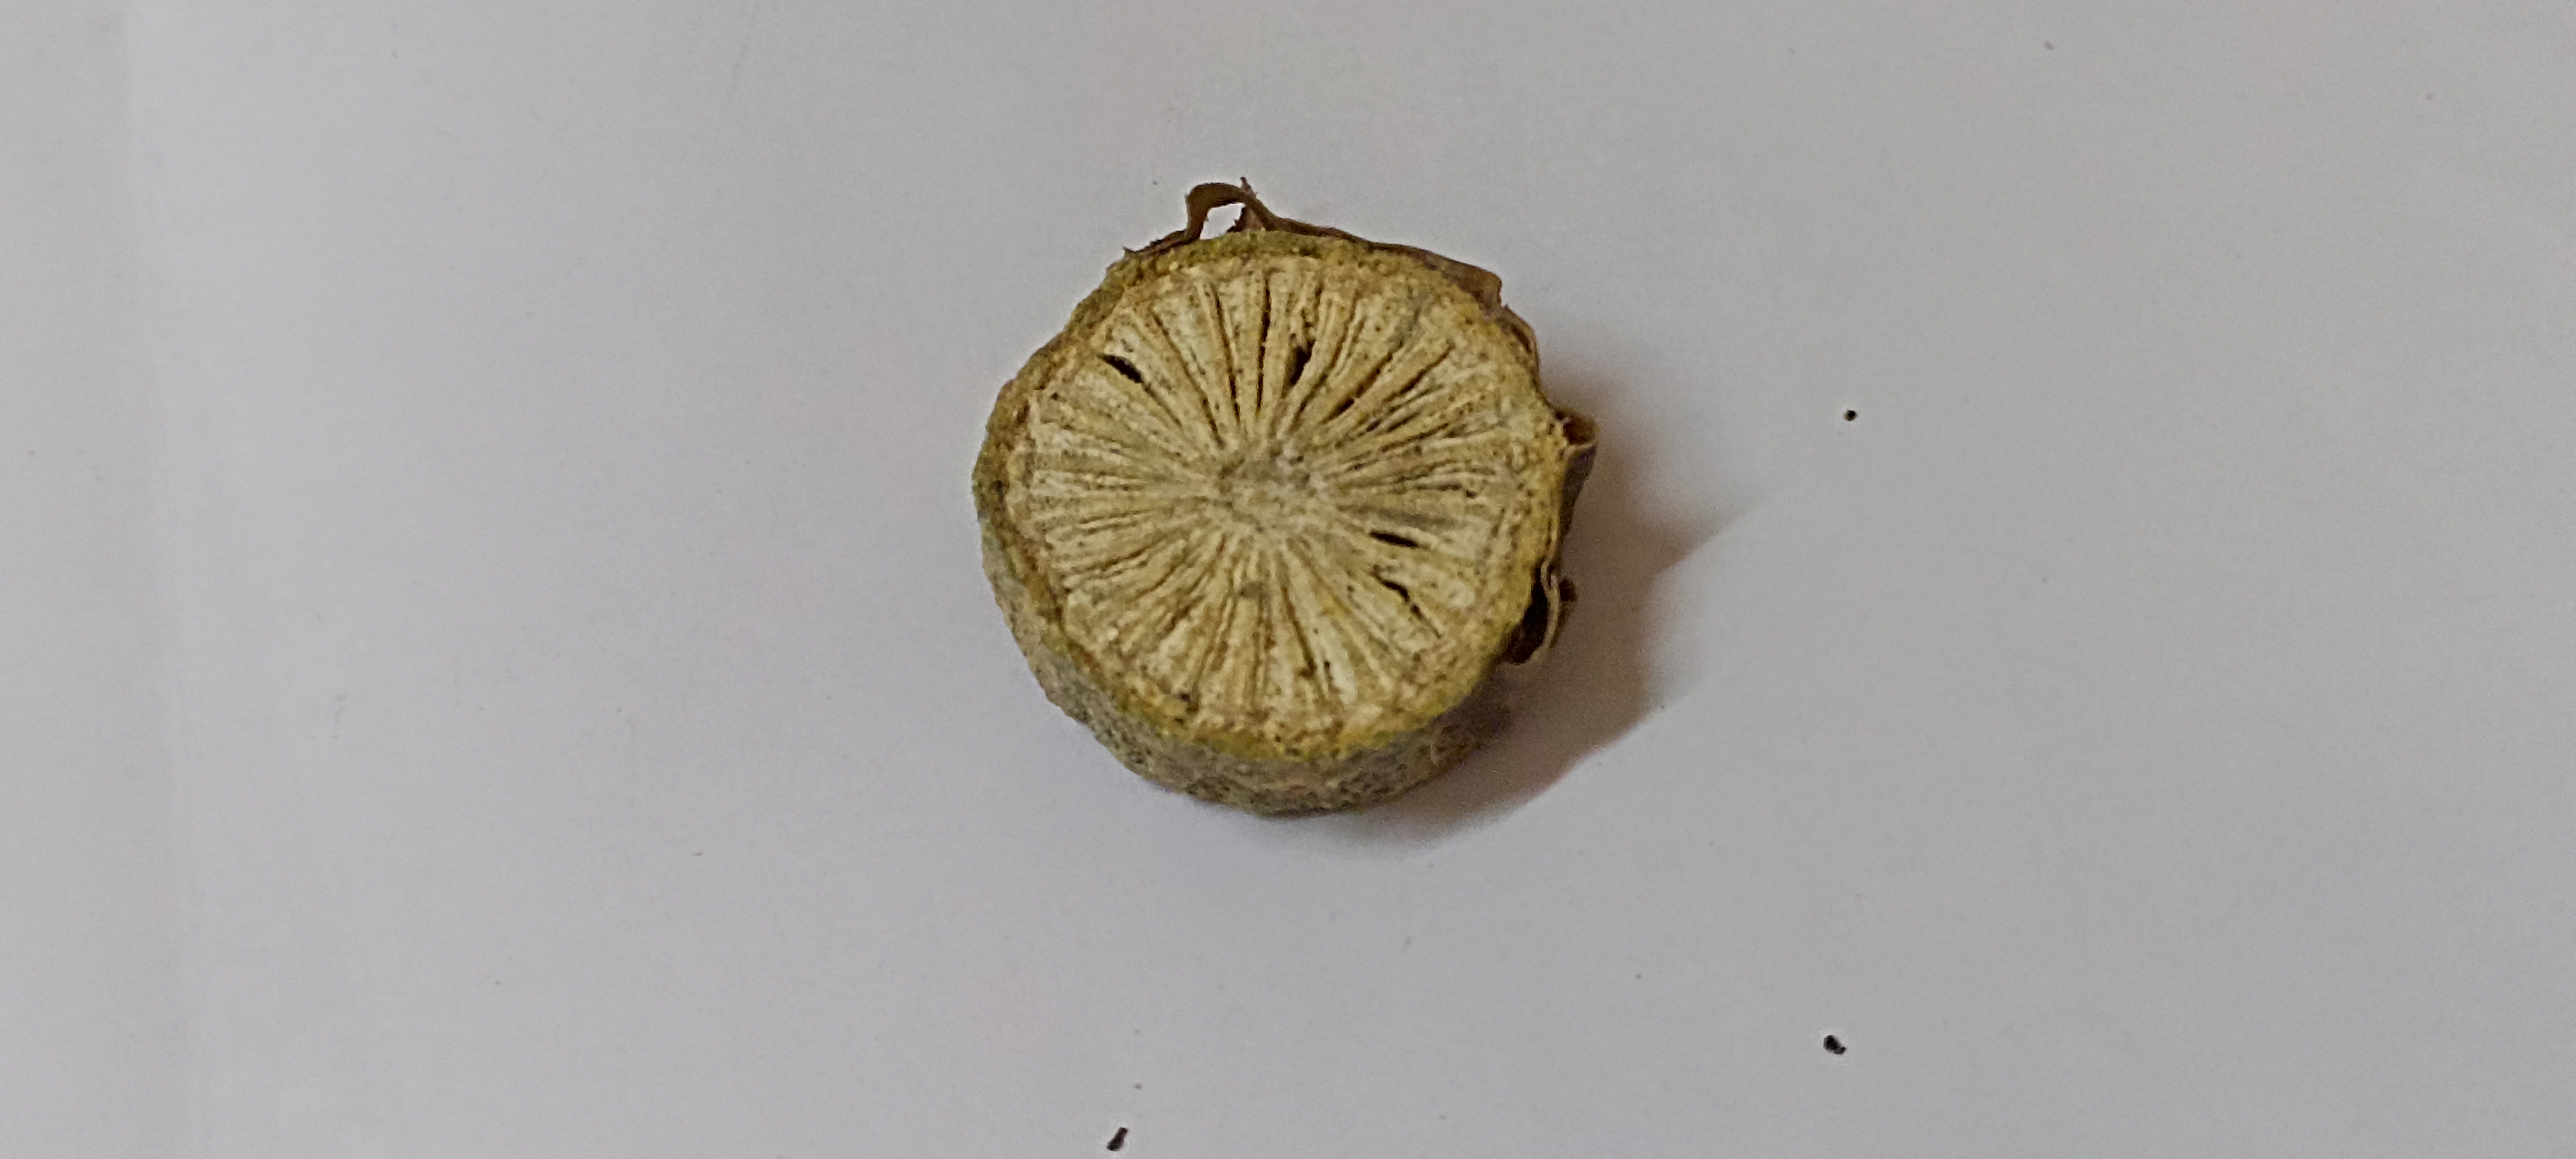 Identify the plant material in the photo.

gulvel
